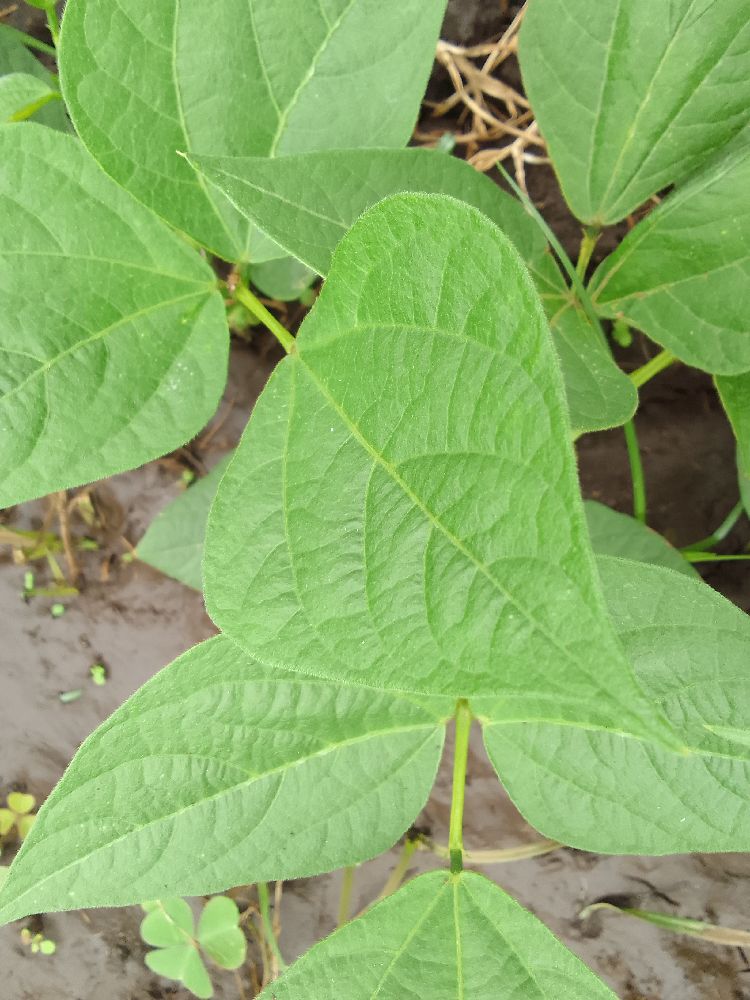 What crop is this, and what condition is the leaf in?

common bean, healthy
